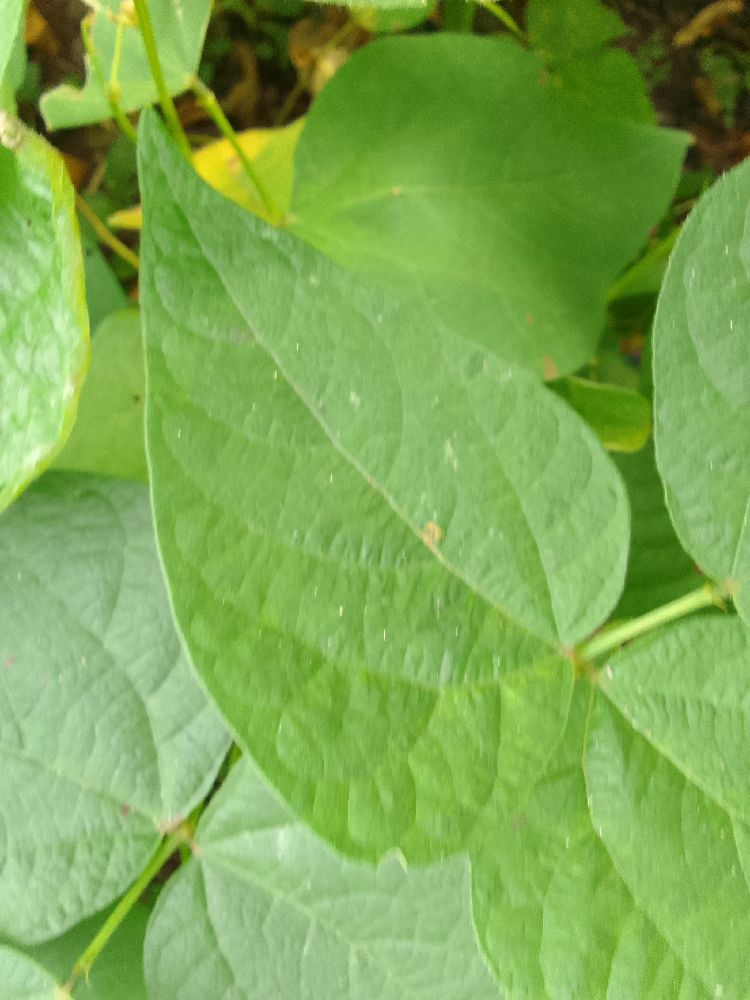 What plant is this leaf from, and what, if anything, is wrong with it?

common bean, healthy
